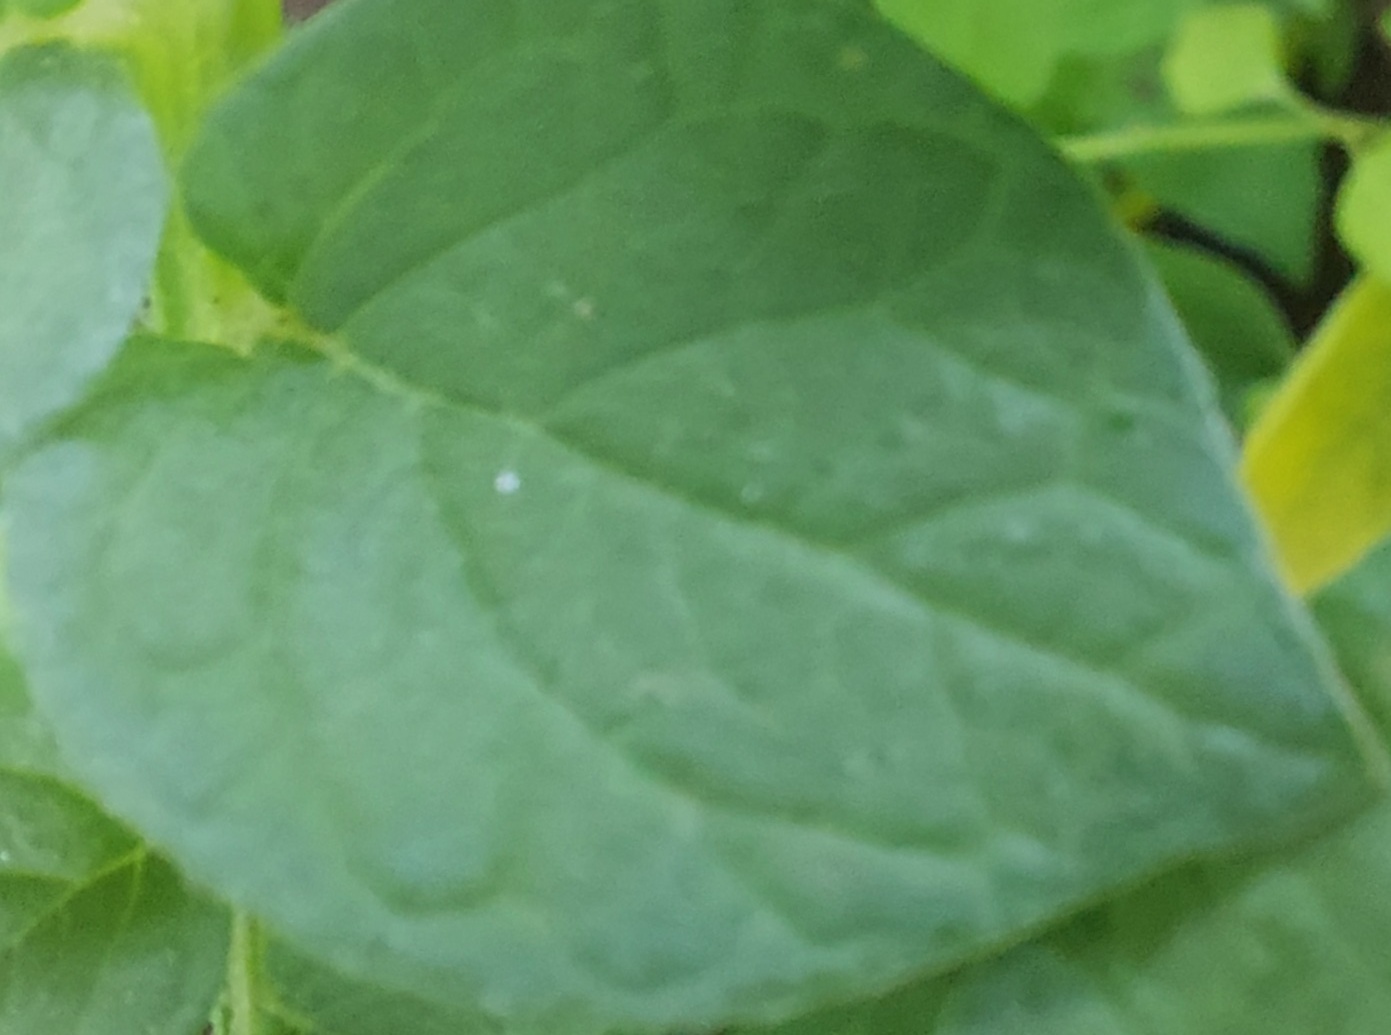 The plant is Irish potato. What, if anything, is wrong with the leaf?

healthy
